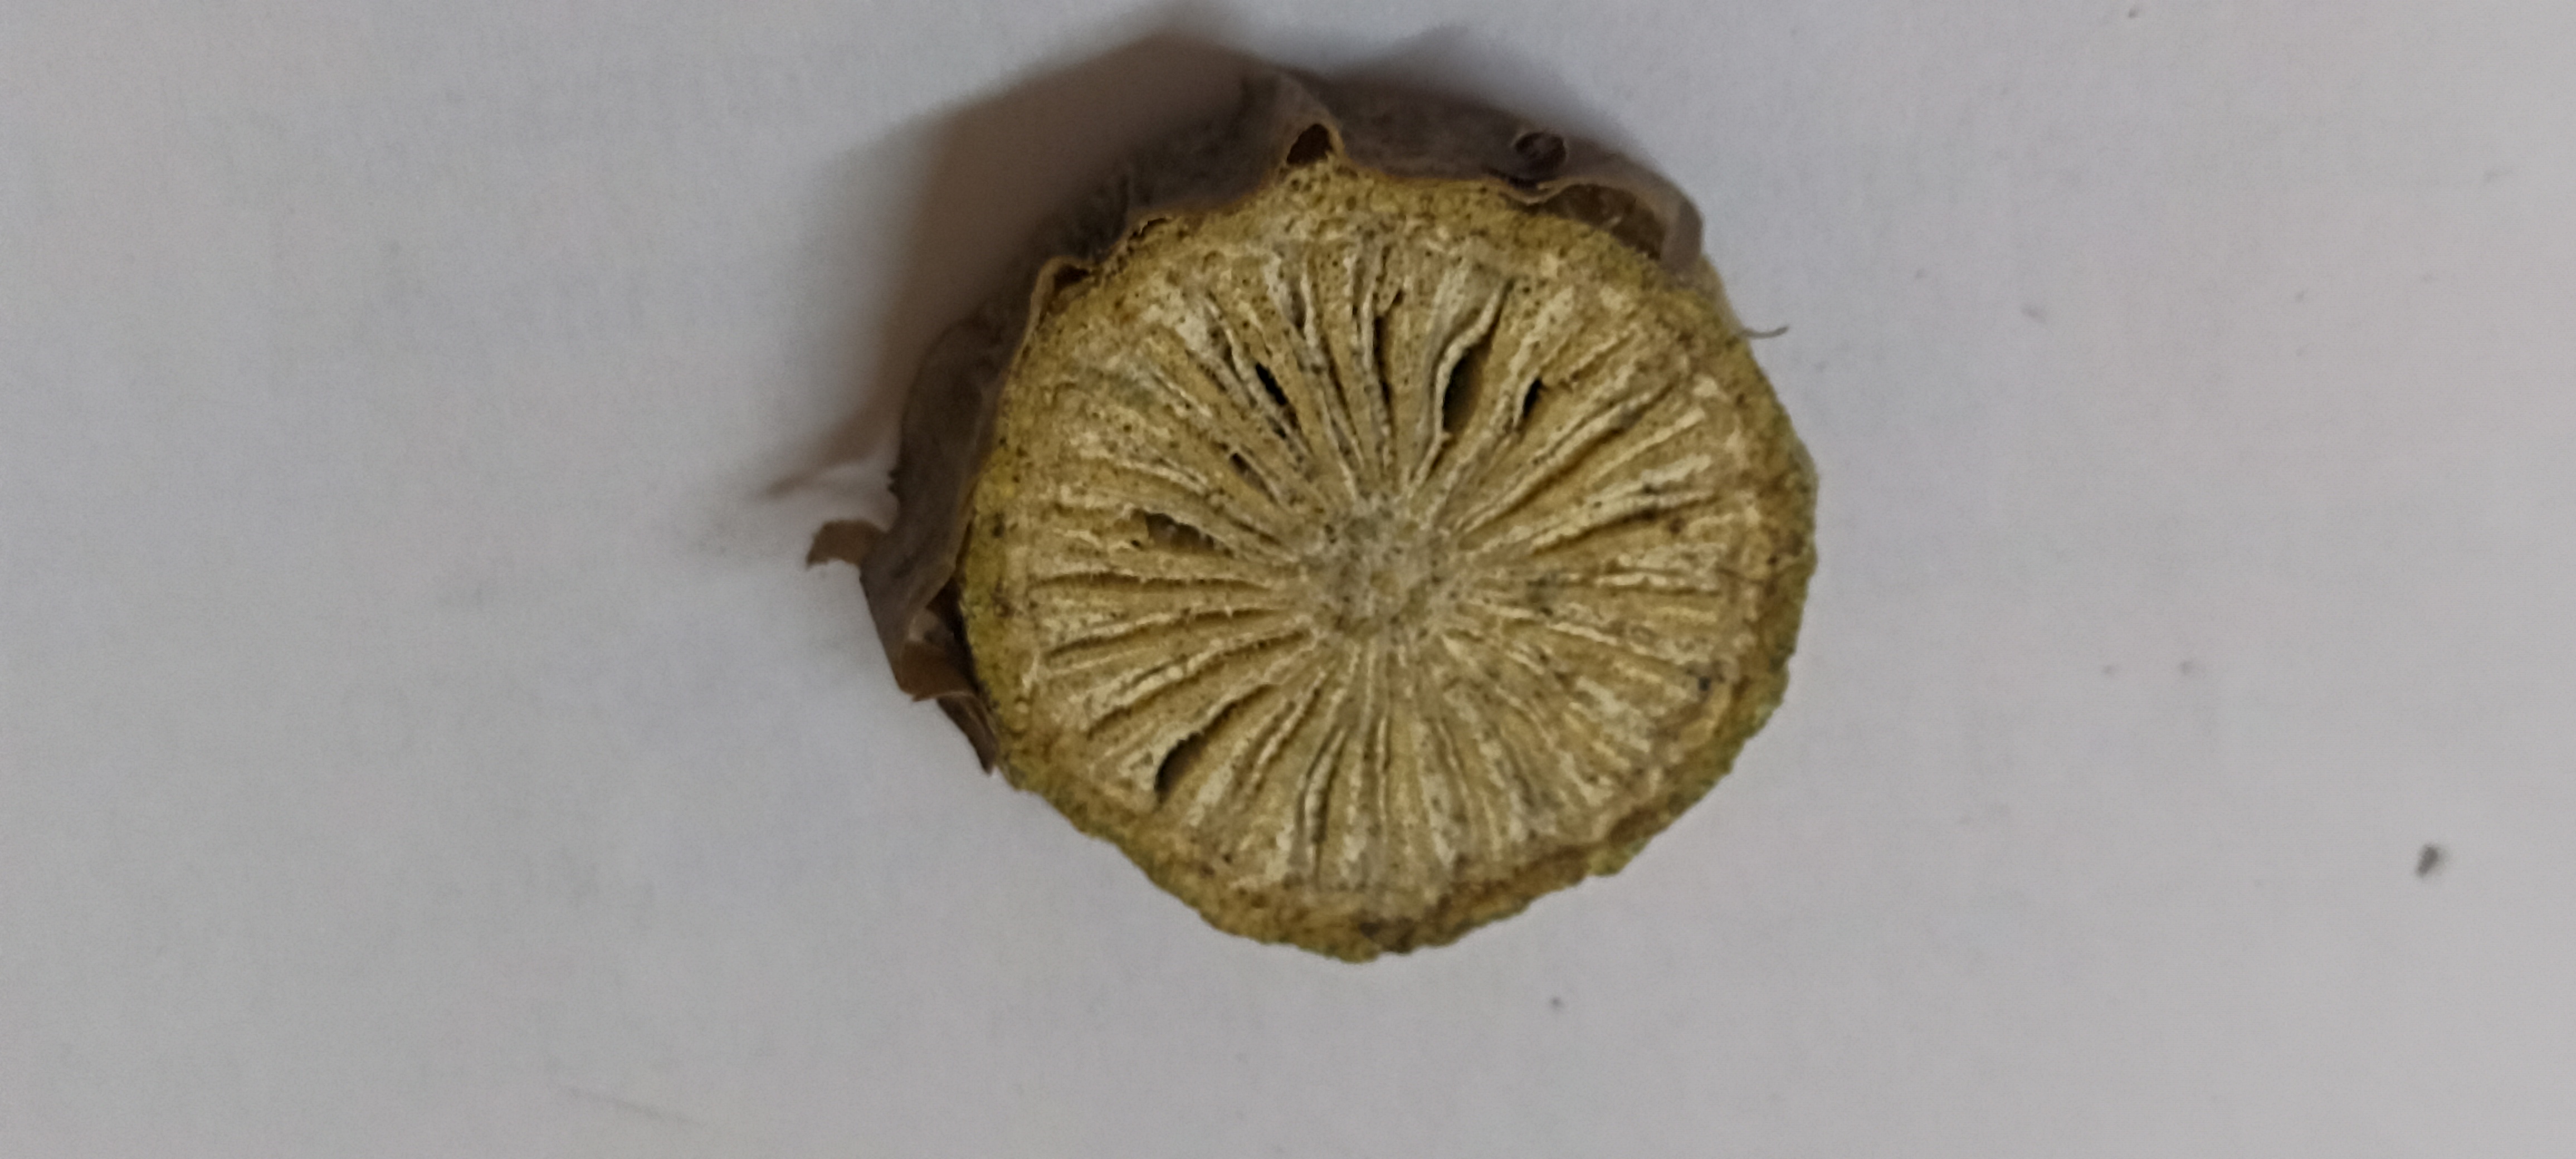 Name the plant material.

gulvel
